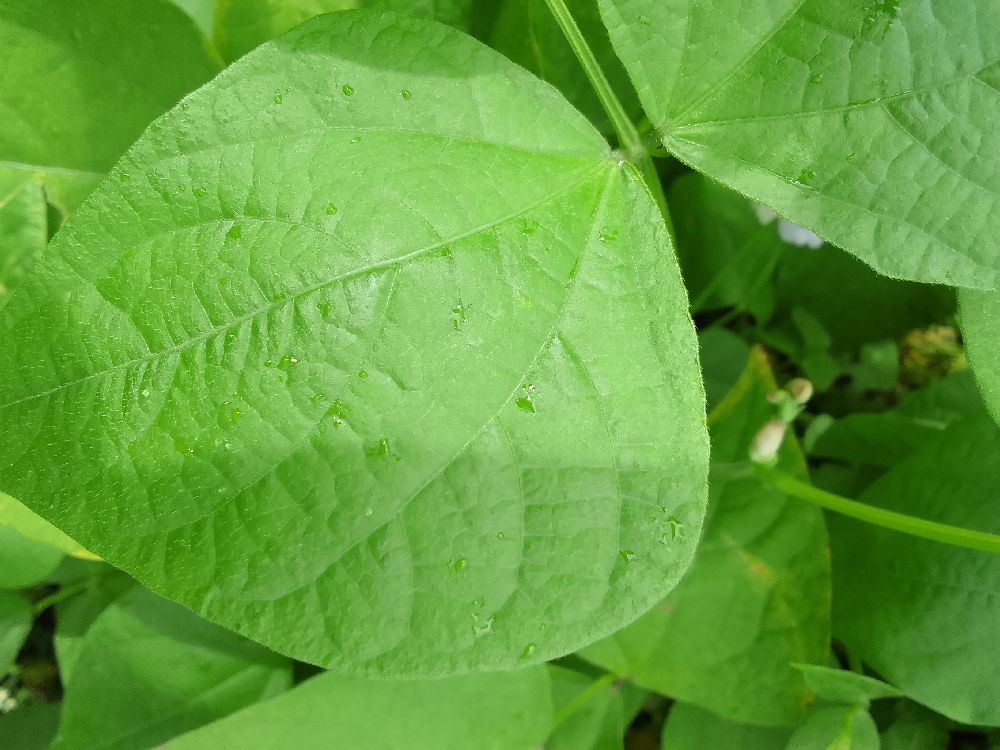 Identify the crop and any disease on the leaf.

common bean, healthy
